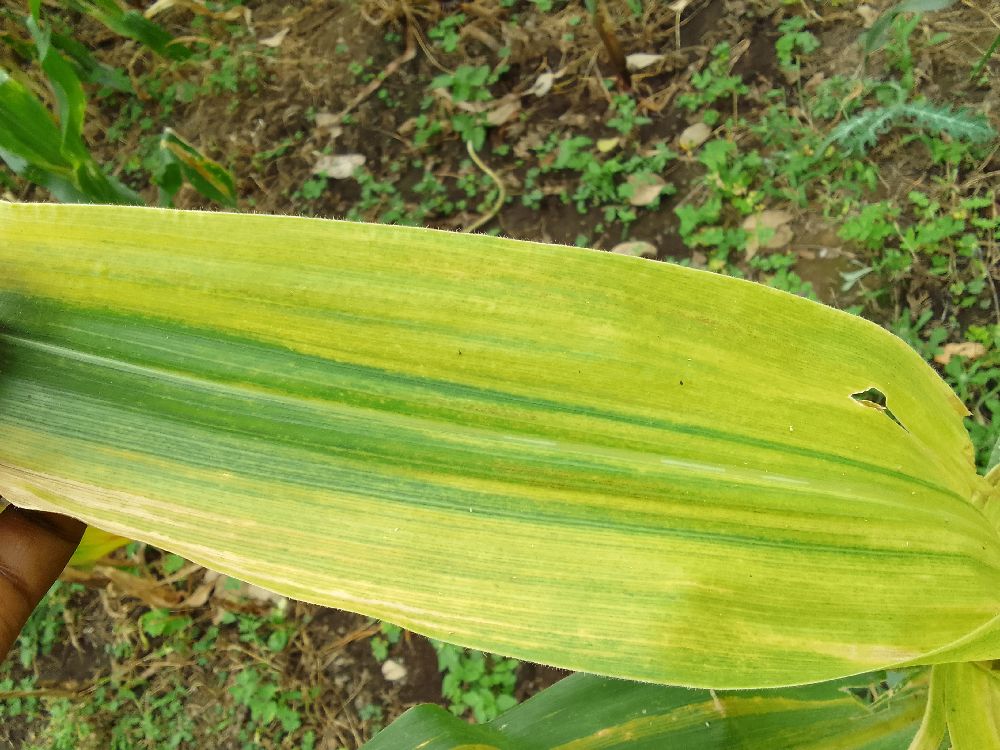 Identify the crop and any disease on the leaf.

maize, maize lethal necrosis
